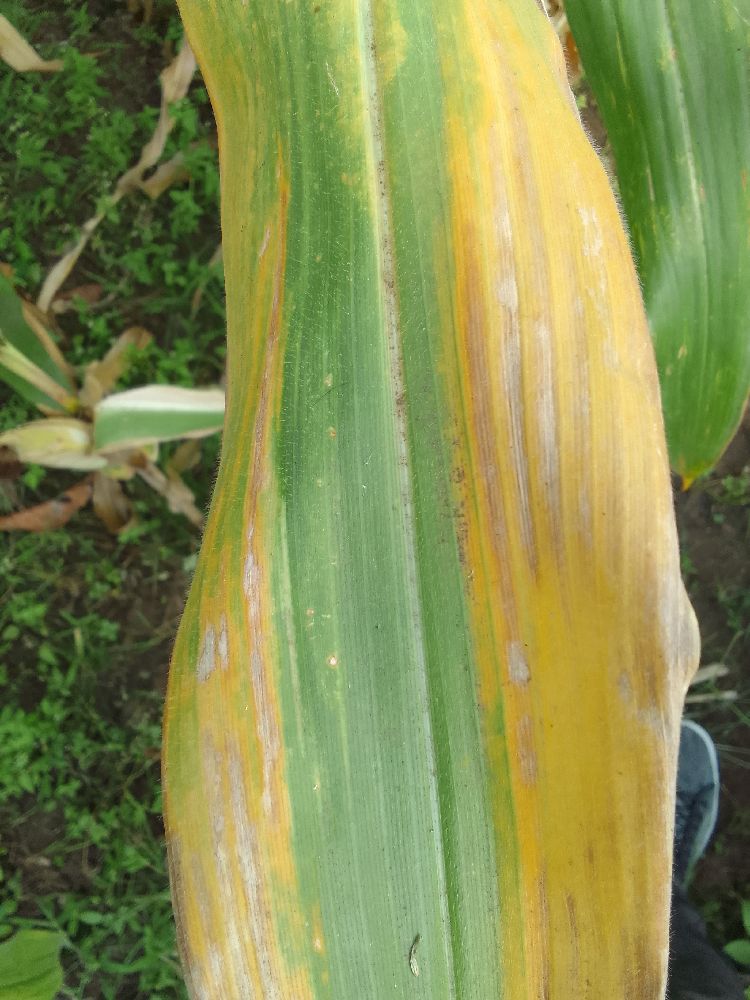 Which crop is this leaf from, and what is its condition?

maize, maize lethal necrosis
